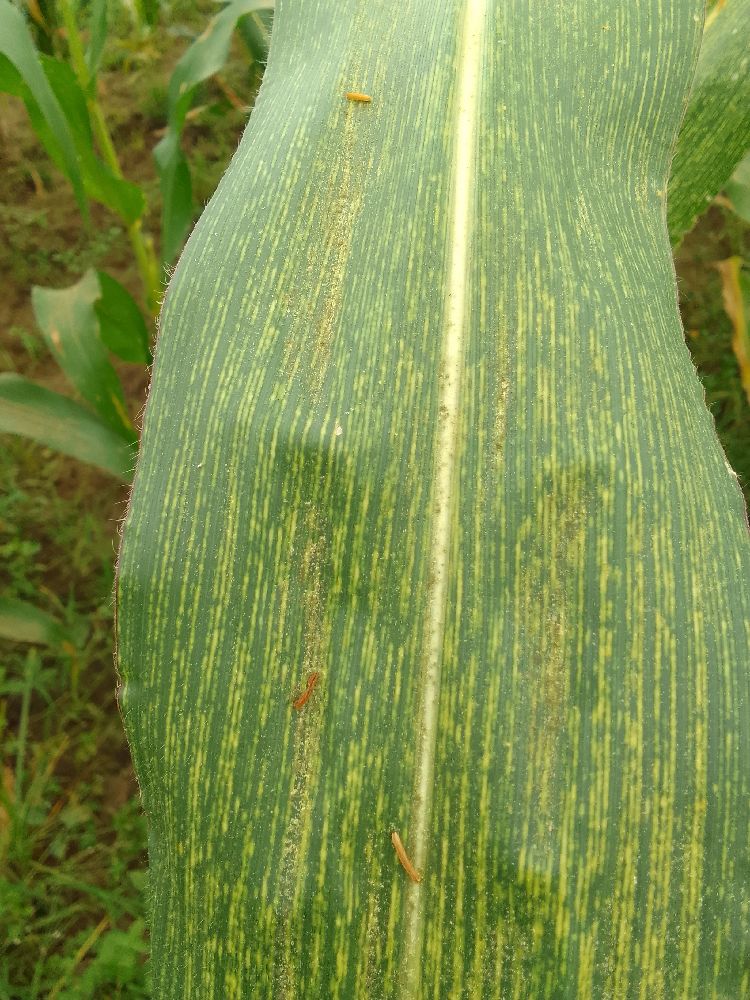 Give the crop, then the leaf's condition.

maize, maize streak virus
